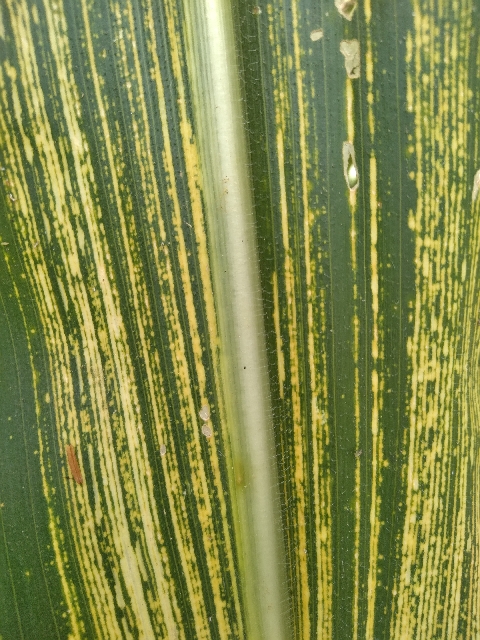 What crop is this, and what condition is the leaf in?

maize, maize streak virus
